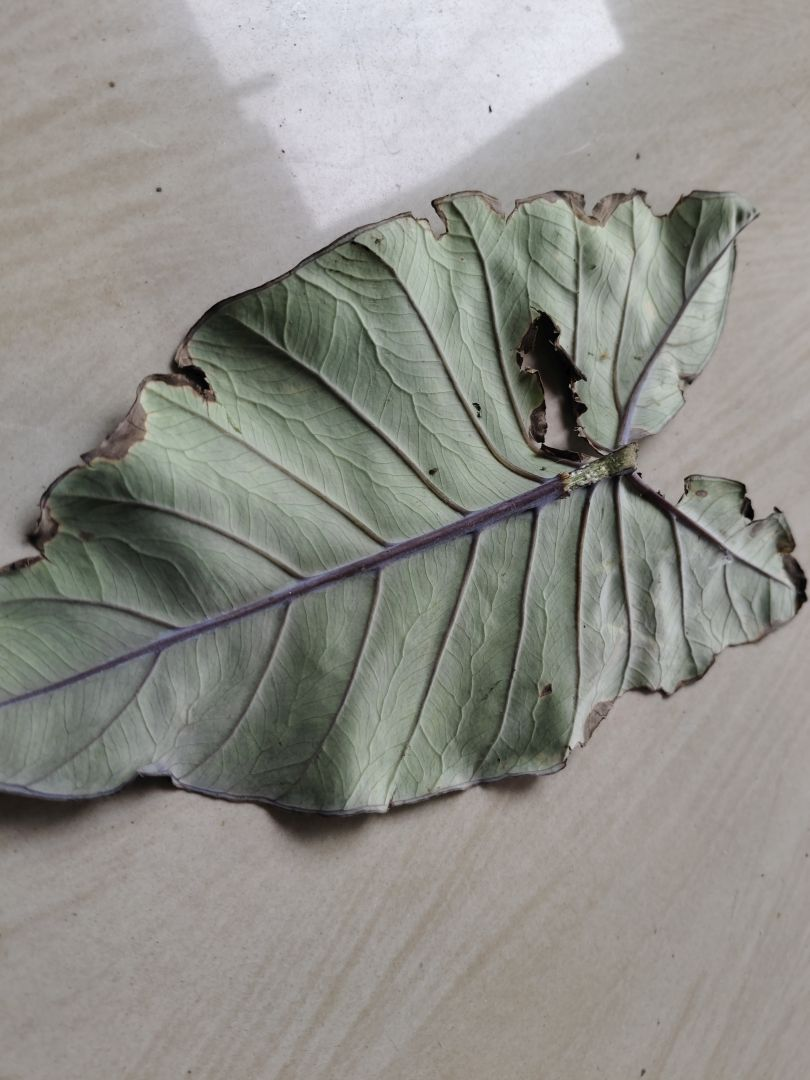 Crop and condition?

taro, leaf blight
